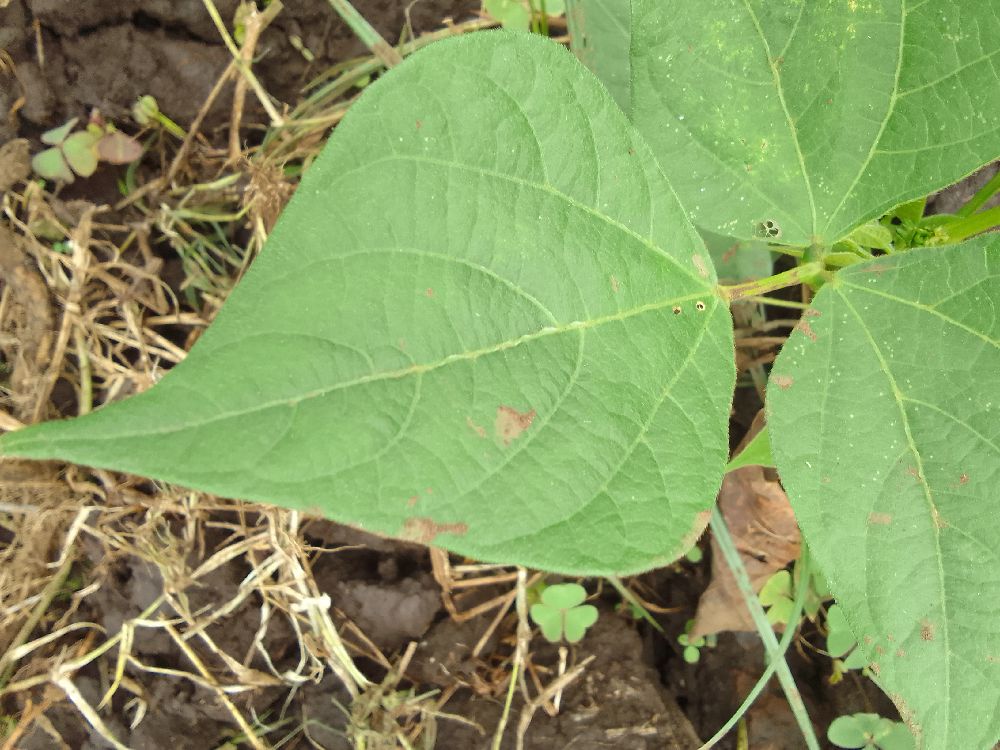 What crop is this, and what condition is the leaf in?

common bean, healthy
